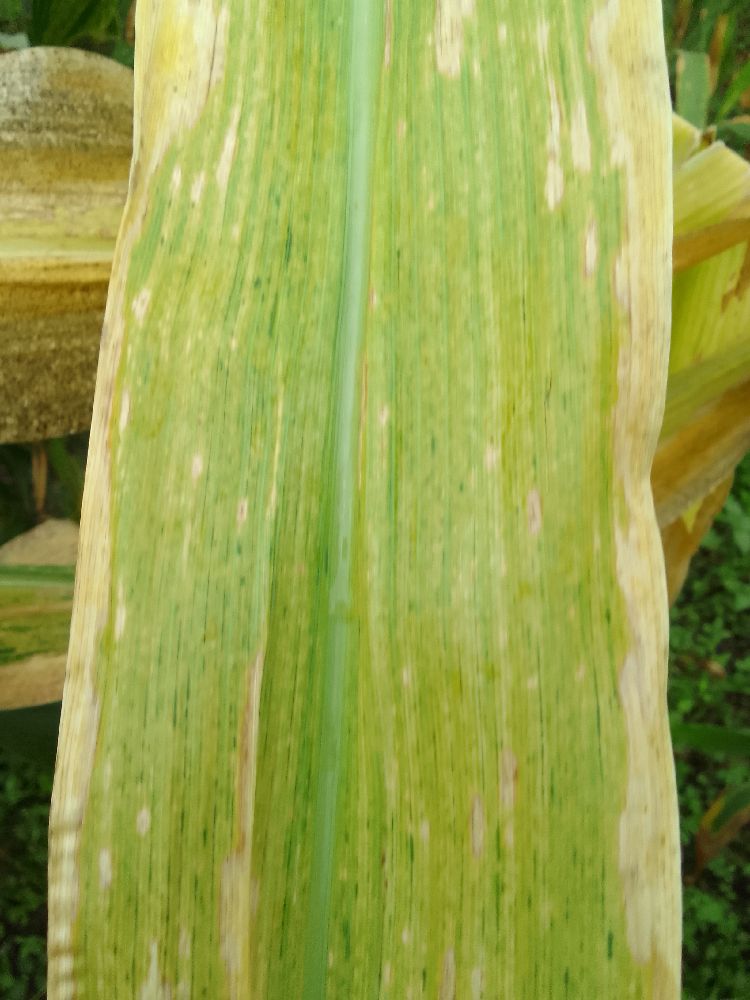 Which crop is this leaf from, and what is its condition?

maize, maize lethal necrosis
